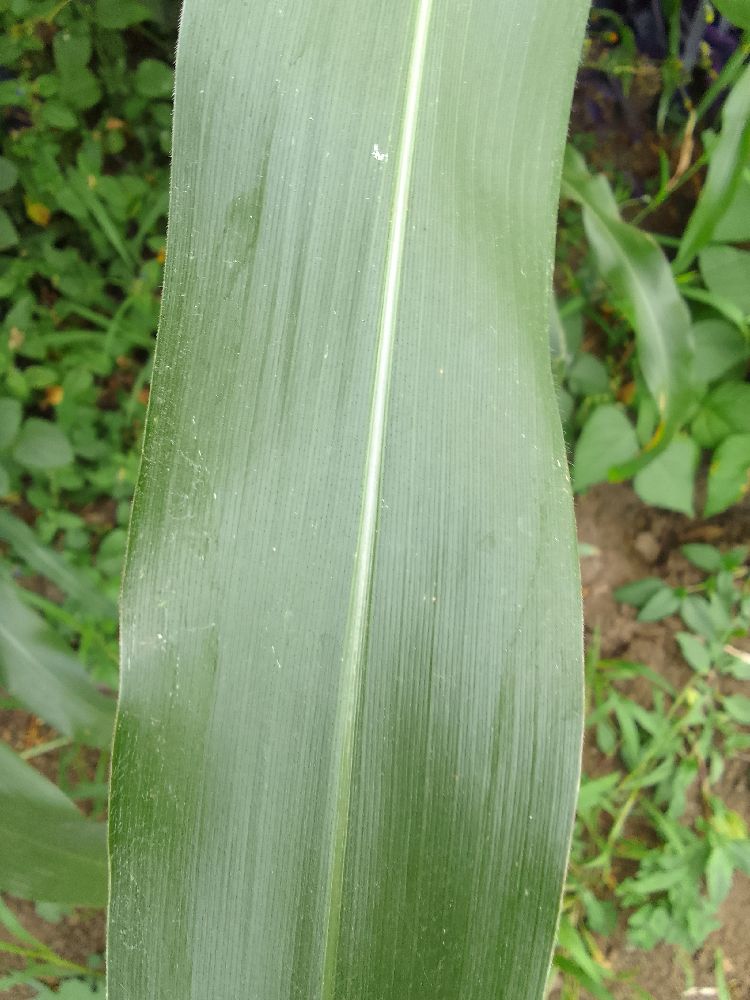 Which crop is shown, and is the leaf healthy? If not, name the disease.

maize, healthy
